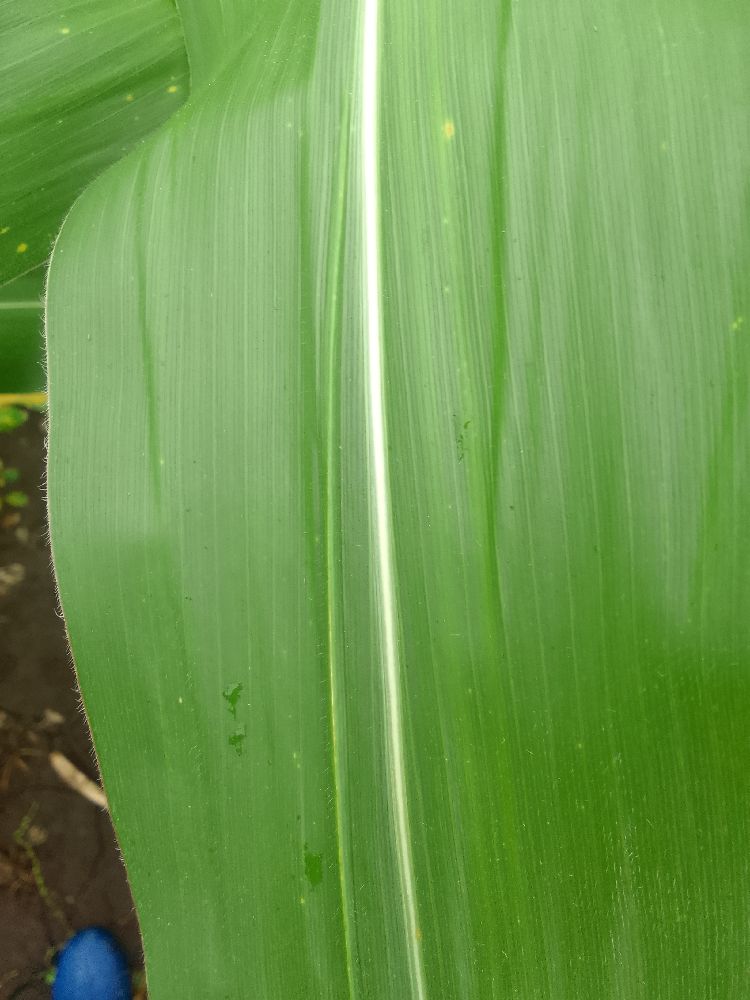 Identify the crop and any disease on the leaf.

maize, healthy
